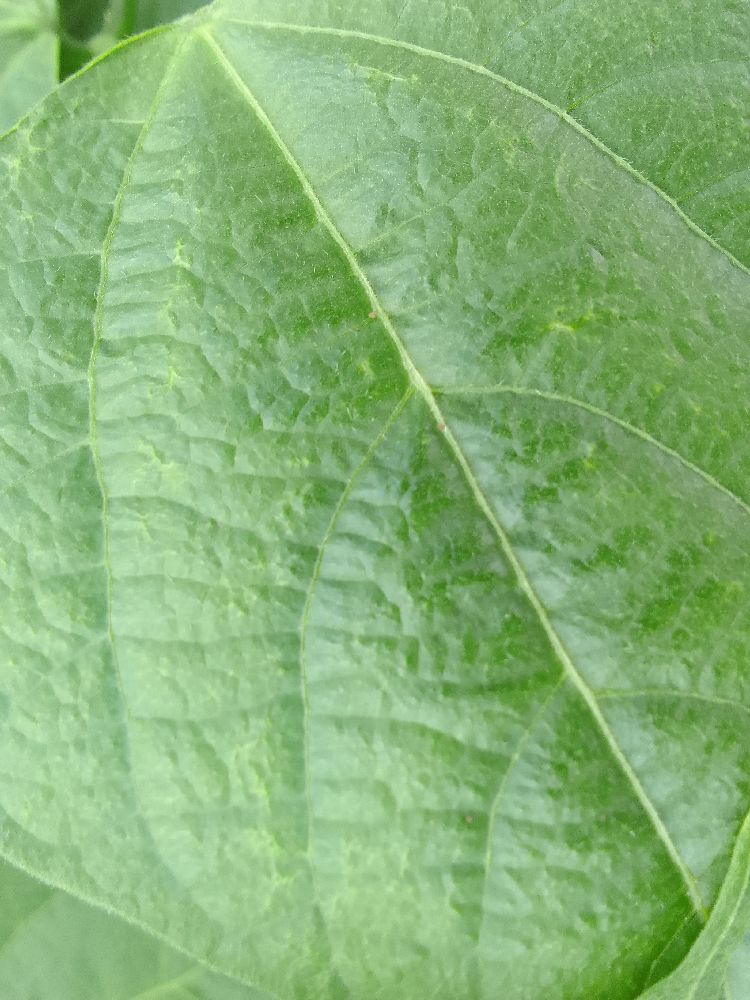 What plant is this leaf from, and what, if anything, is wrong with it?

common bean, healthy
